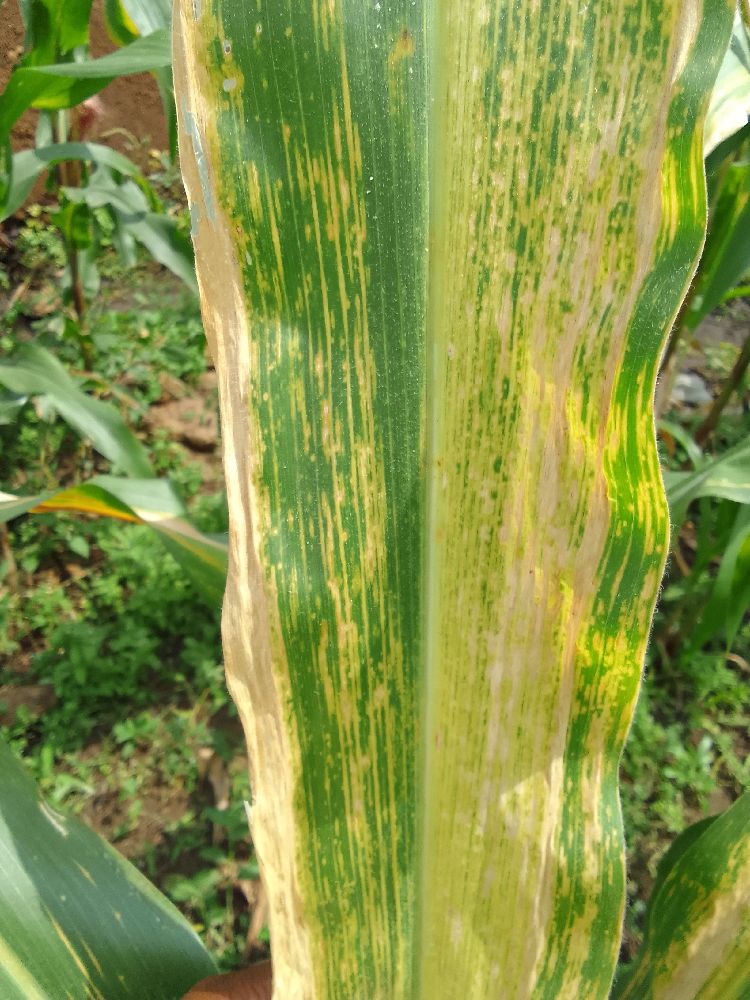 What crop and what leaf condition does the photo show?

maize, maize lethal necrosis
